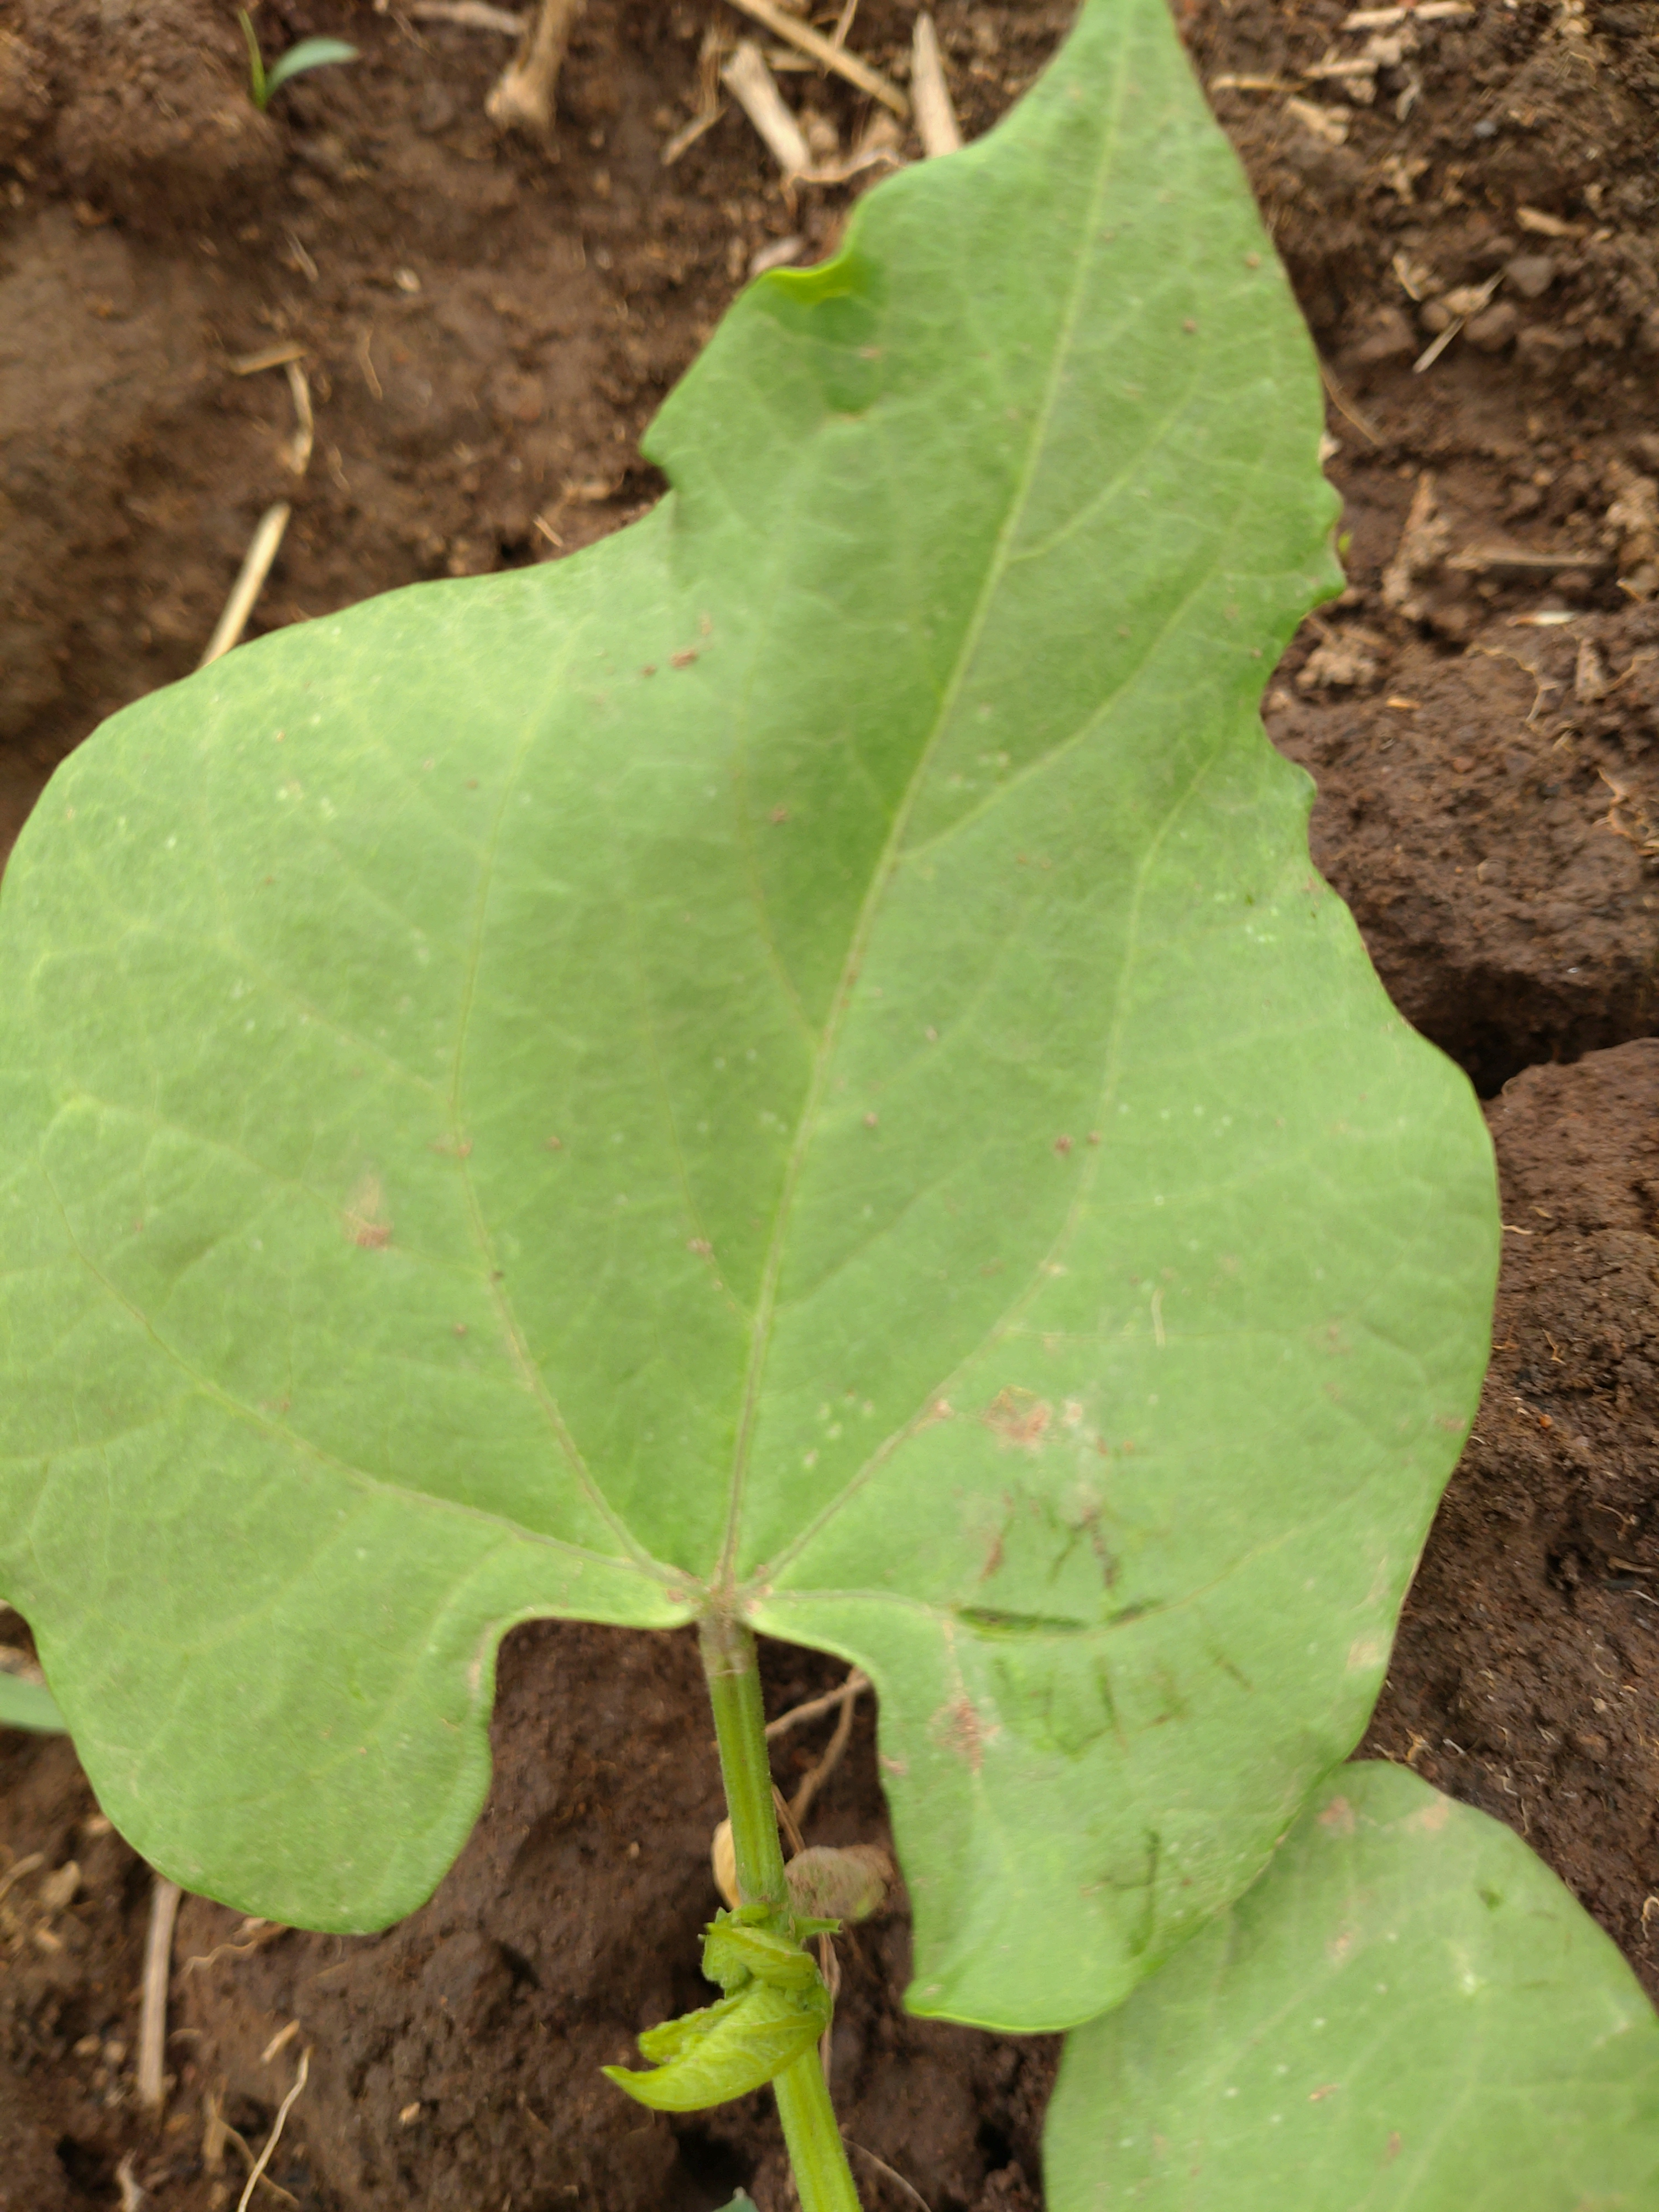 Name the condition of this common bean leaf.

healthy
